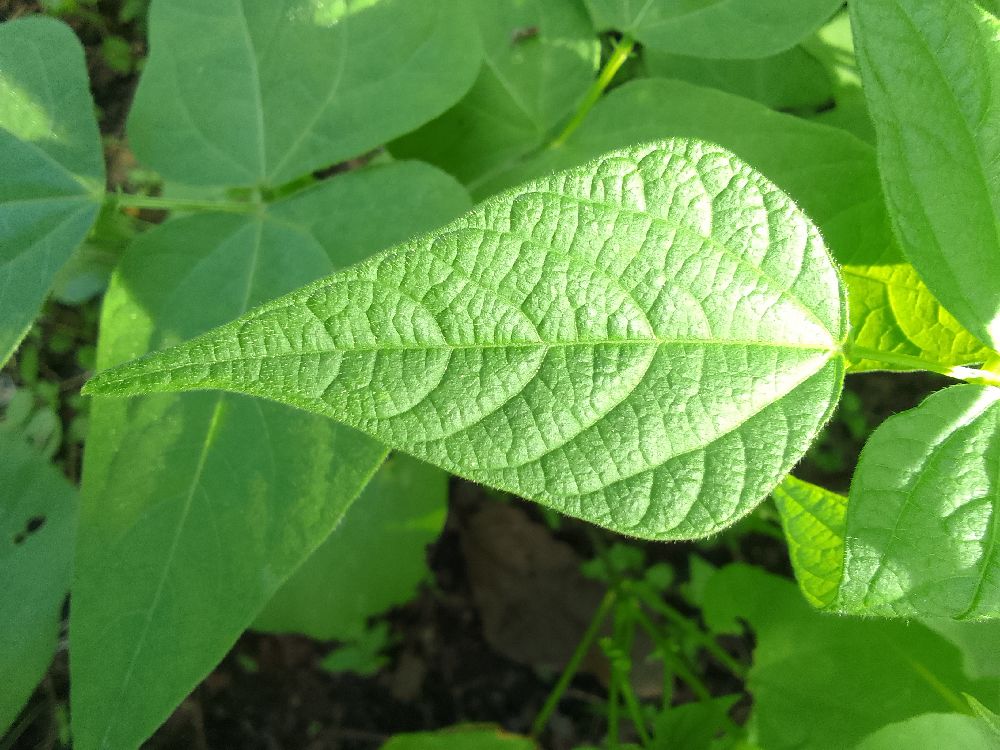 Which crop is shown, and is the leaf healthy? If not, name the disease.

common bean, healthy
